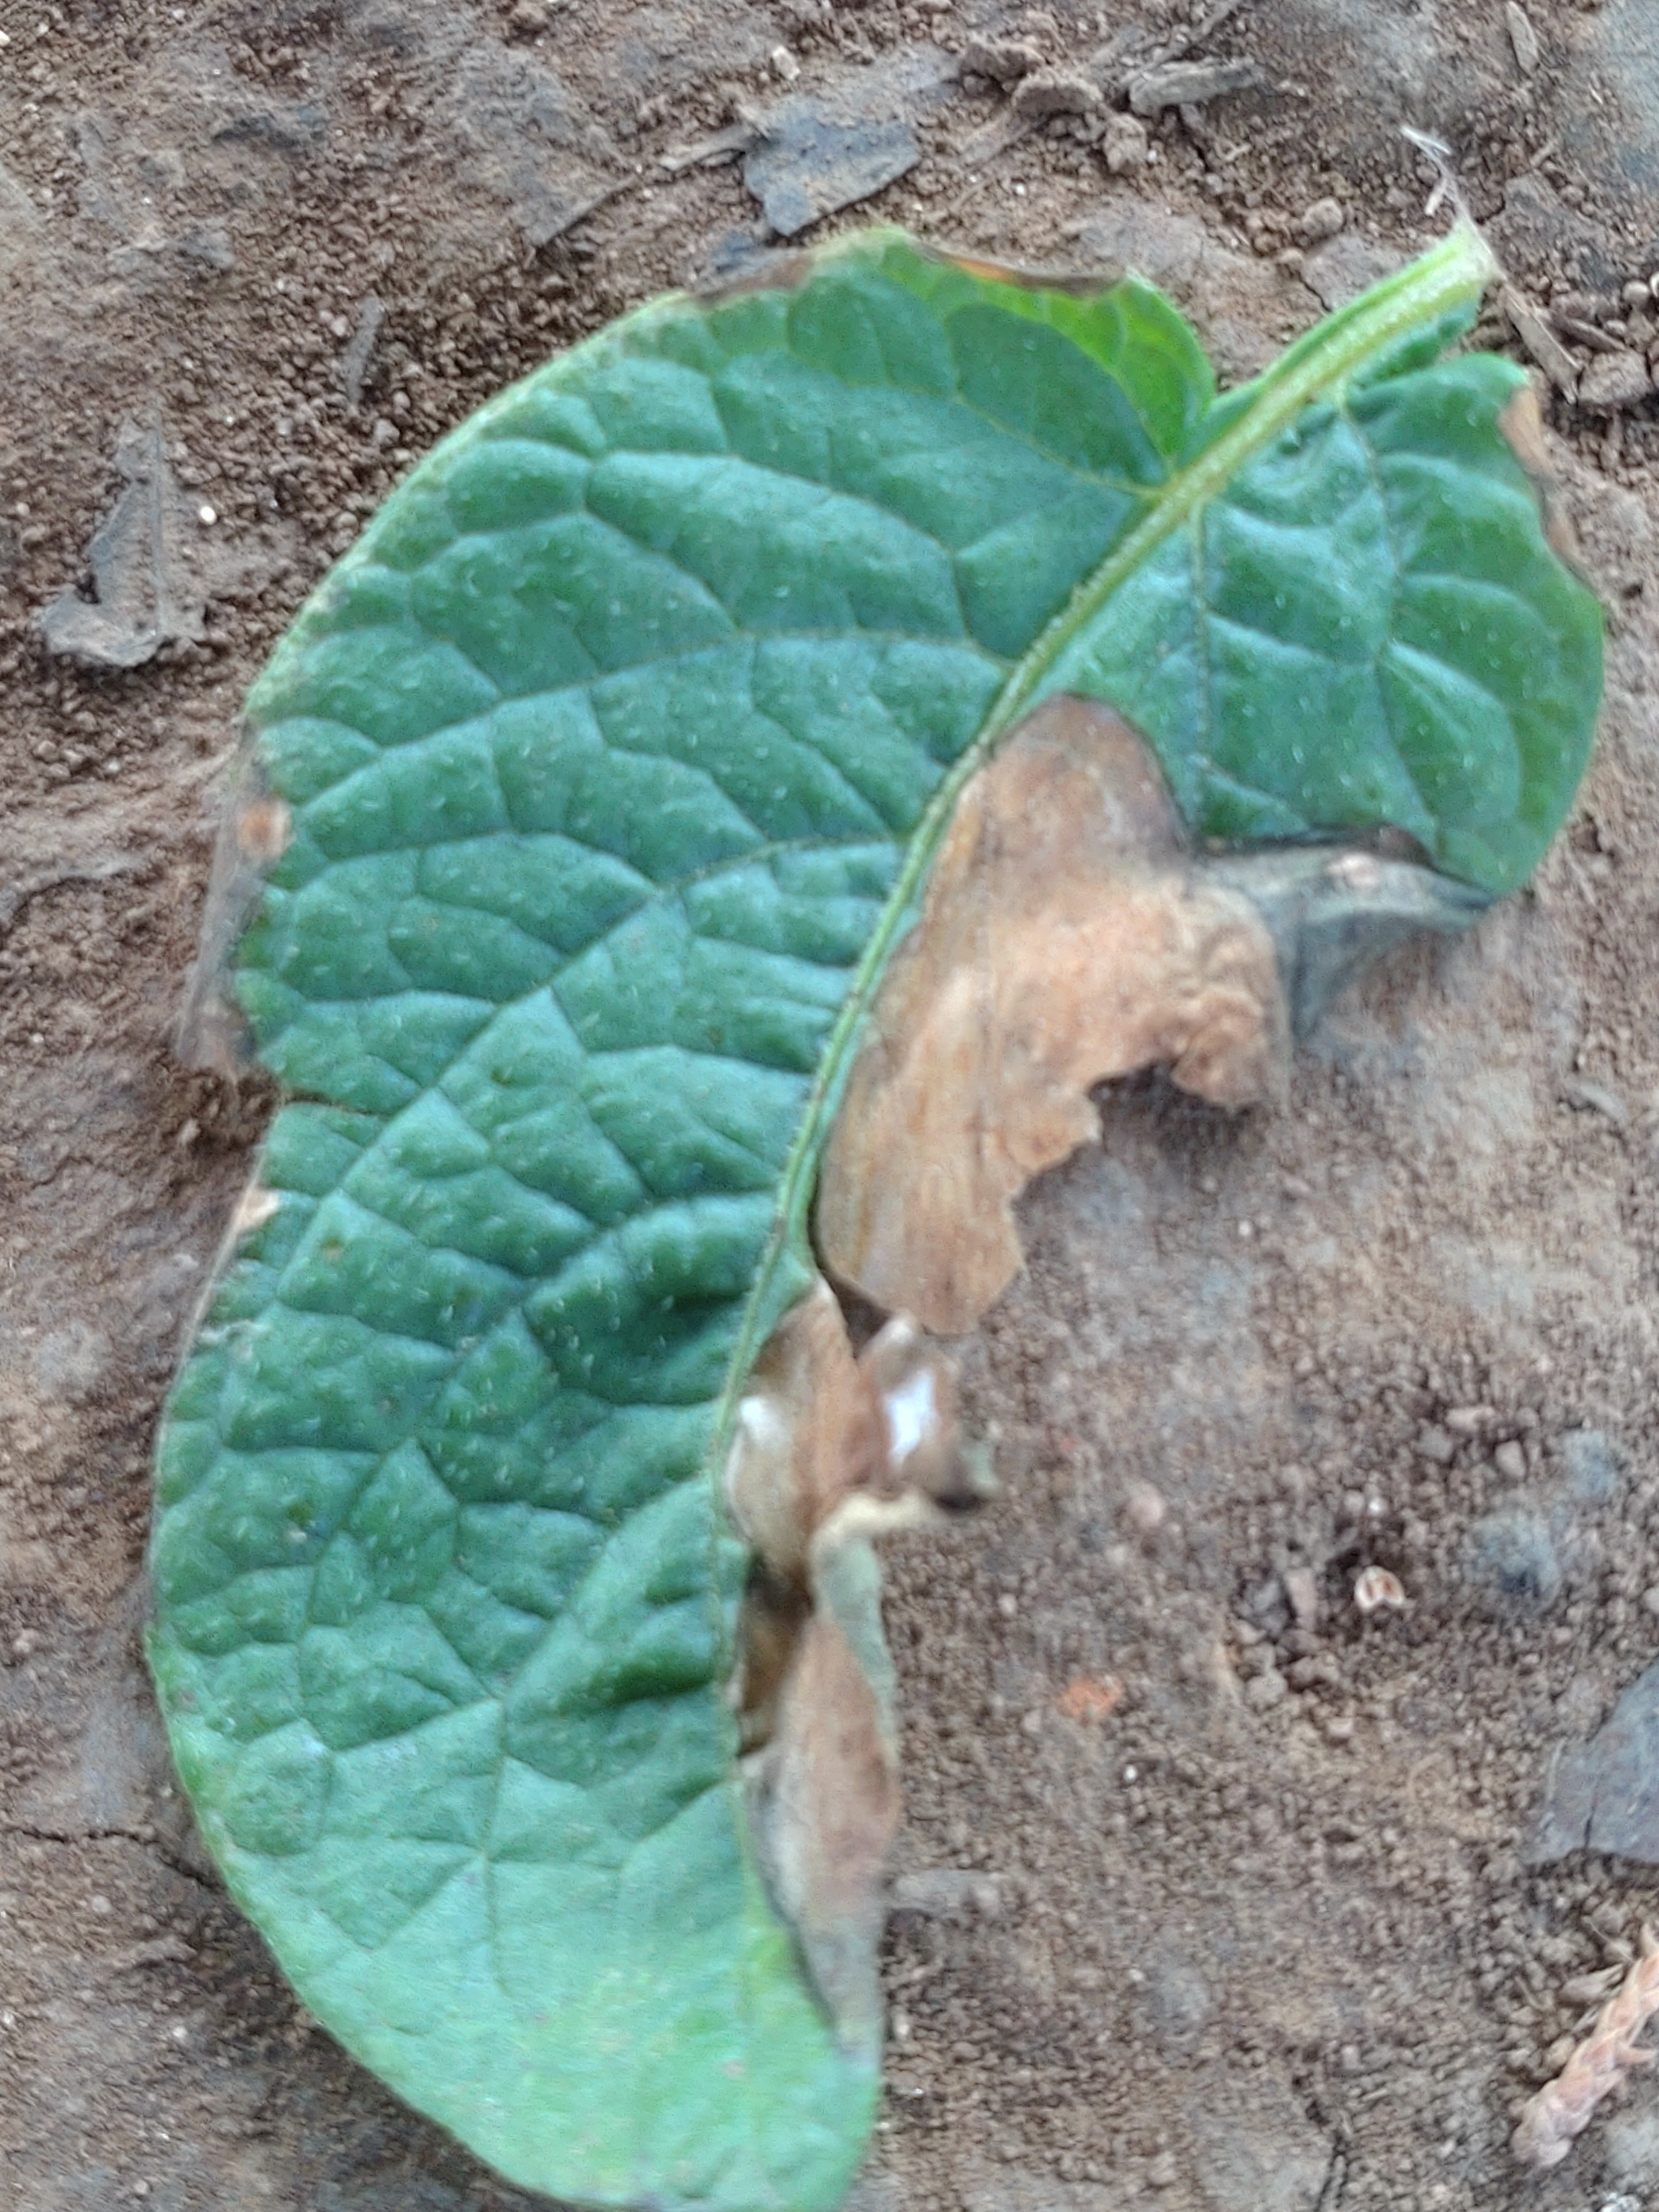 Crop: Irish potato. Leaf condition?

early blight
